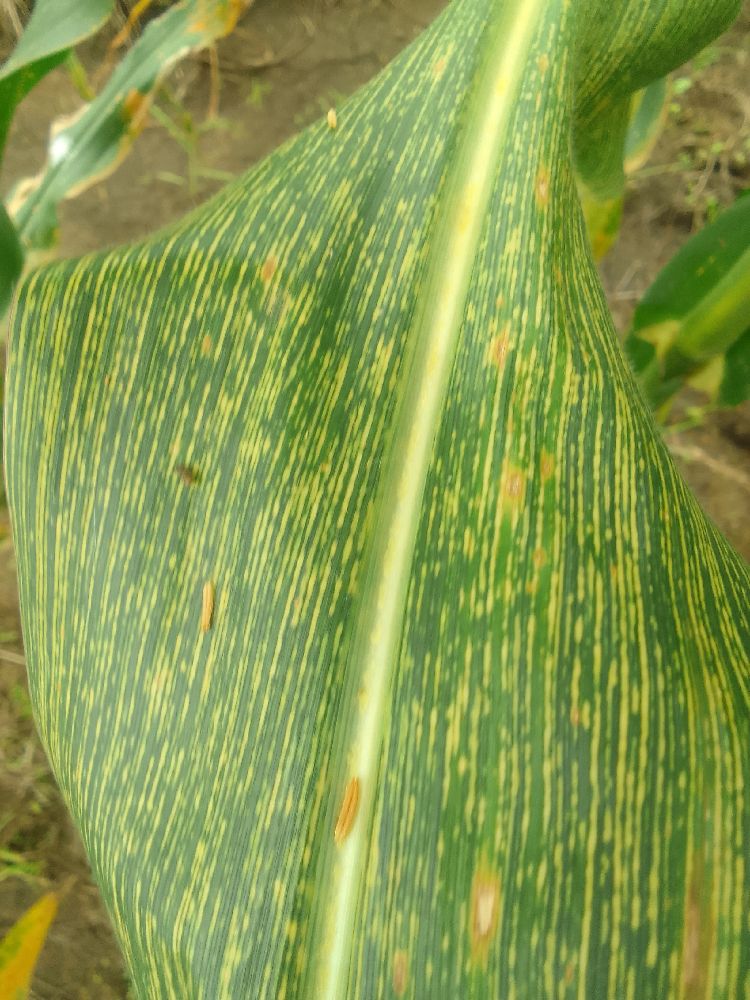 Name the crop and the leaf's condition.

maize, maize streak virus
